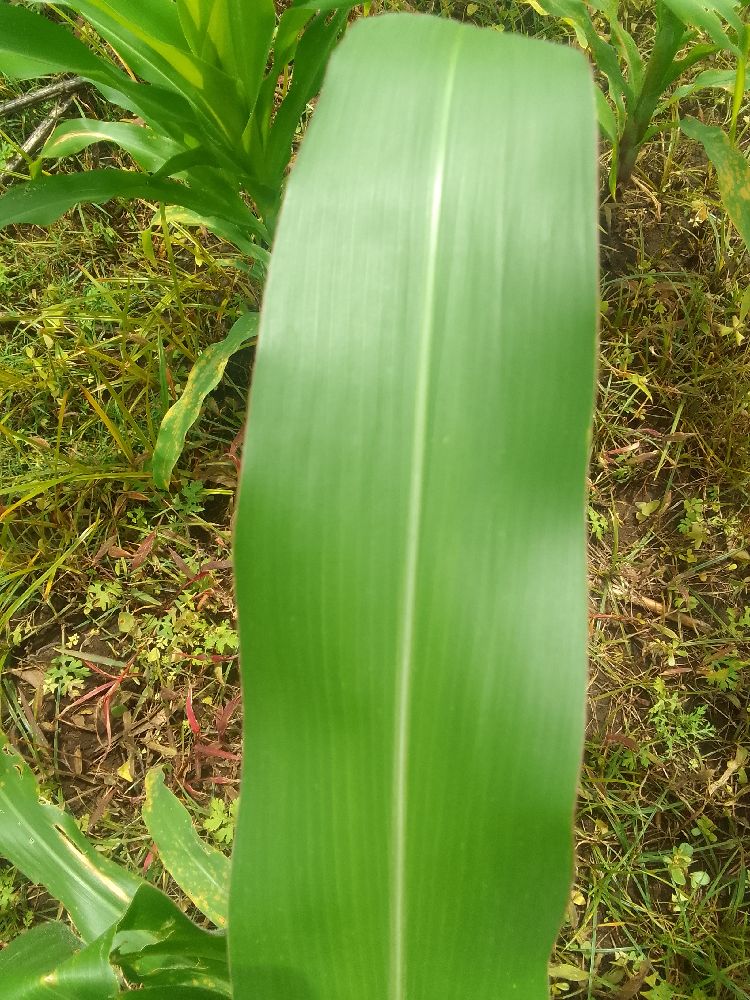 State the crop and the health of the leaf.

maize, healthy
